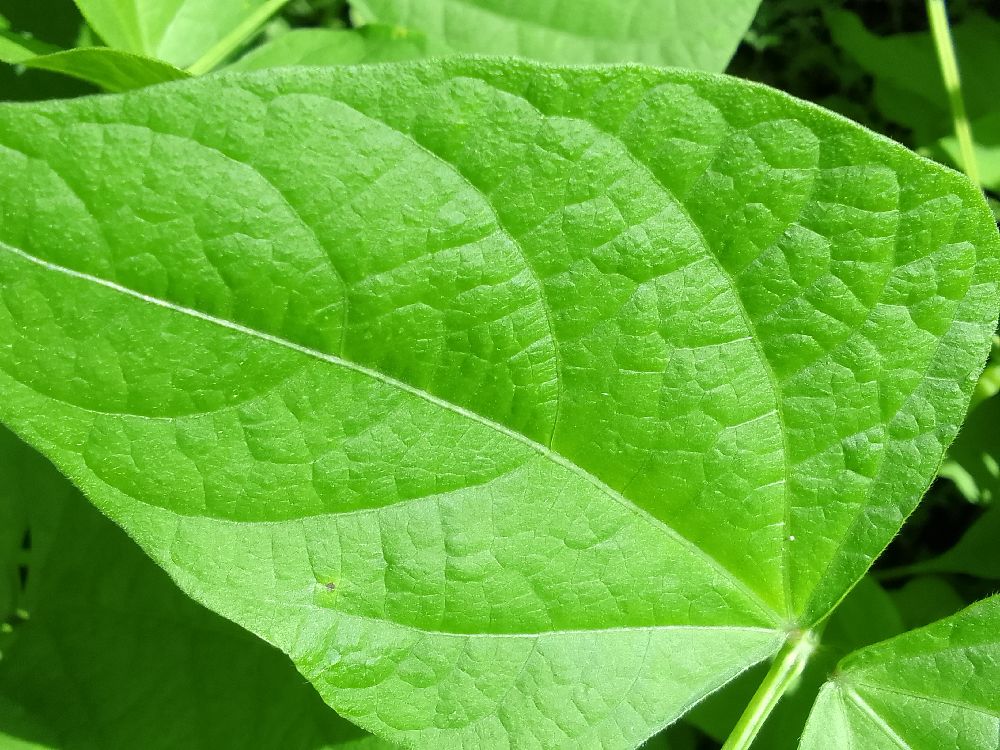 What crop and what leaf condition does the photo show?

common bean, healthy
